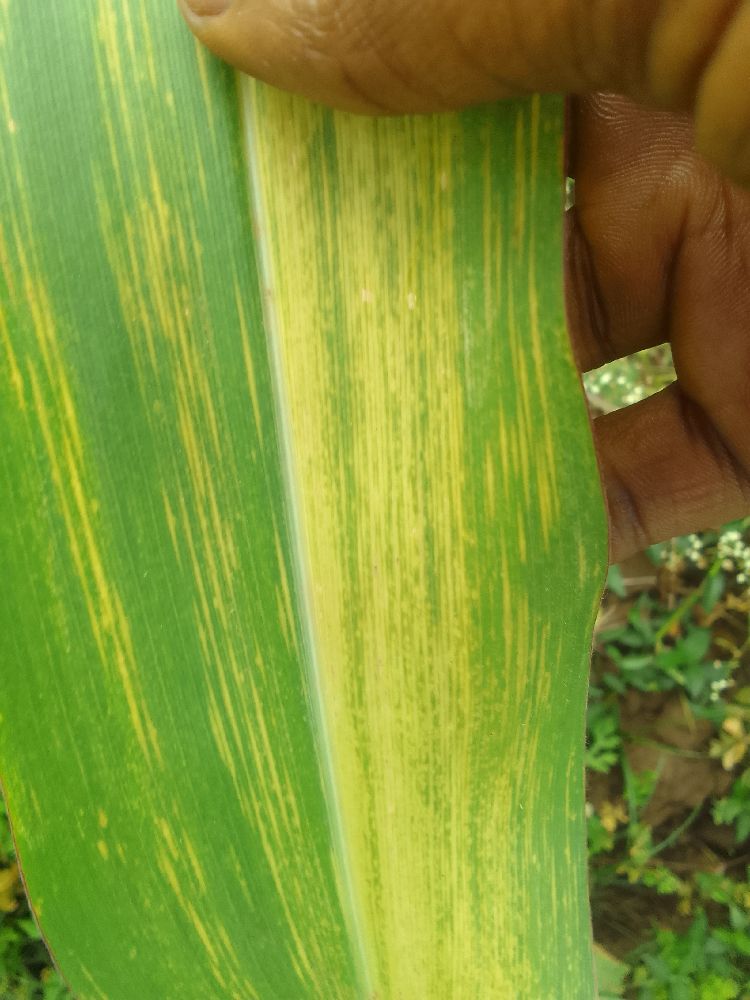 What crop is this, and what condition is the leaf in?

maize, maize lethal necrosis
